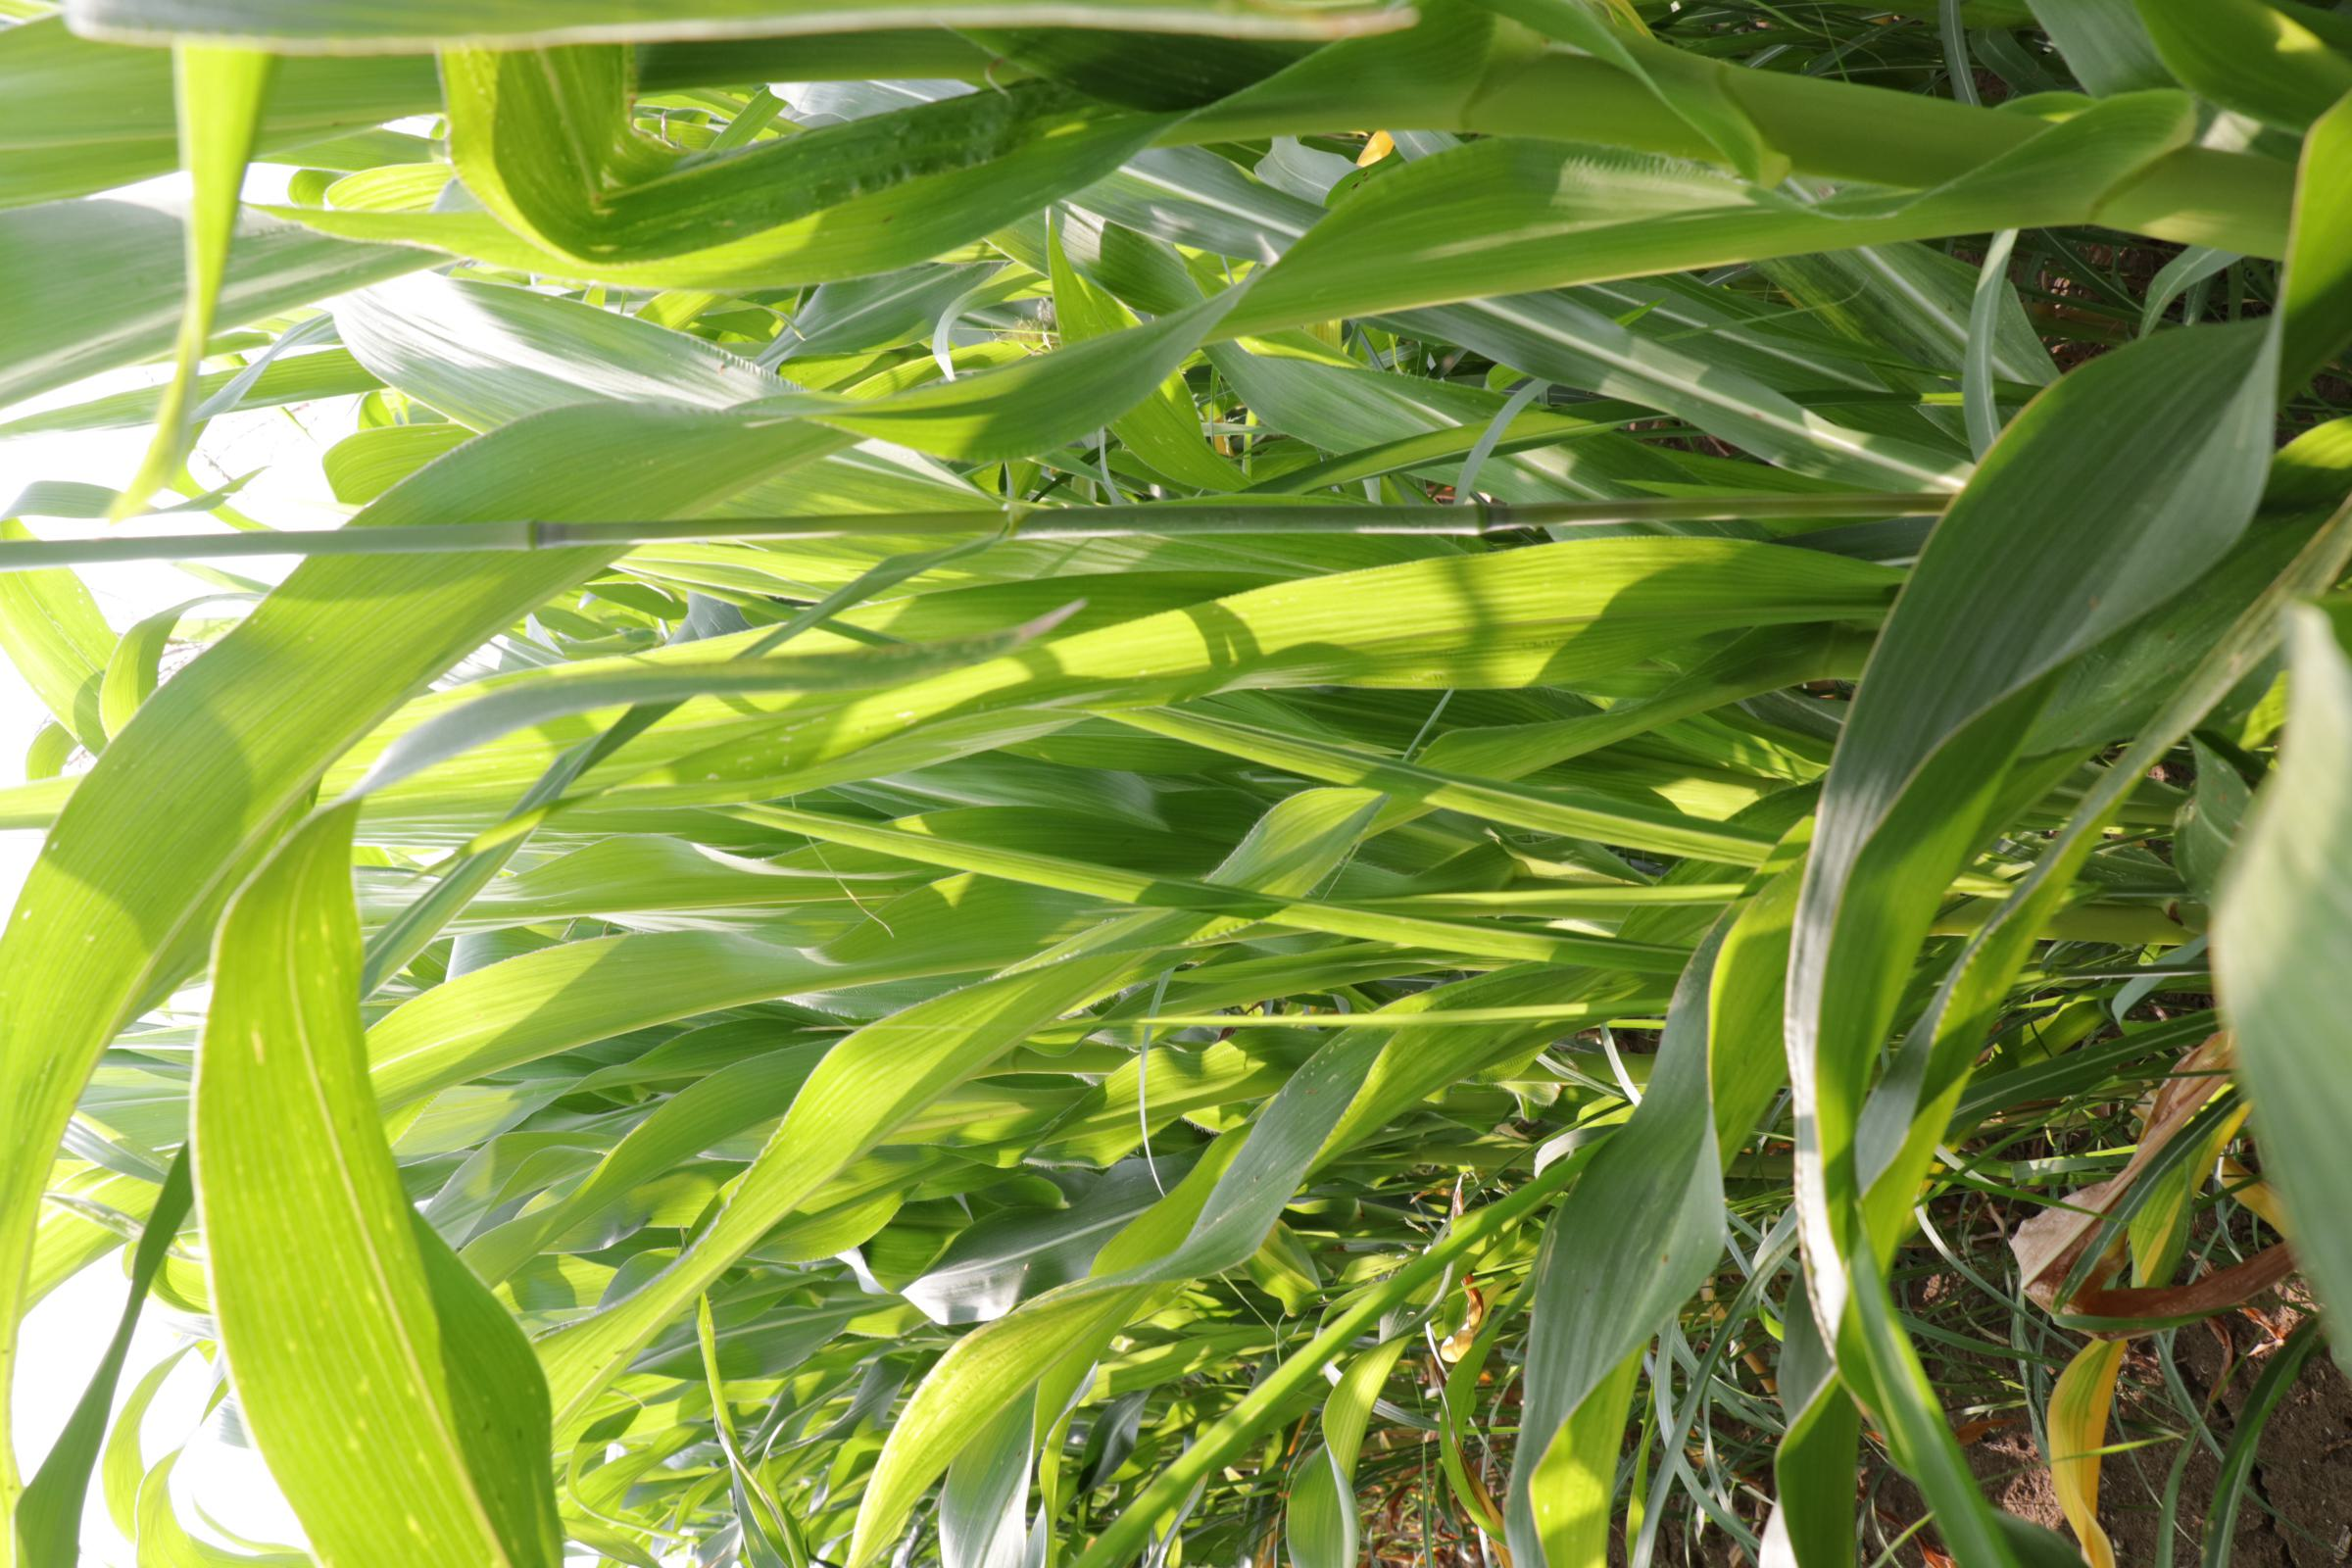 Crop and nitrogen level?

maize, full nitrogen fertilisation
